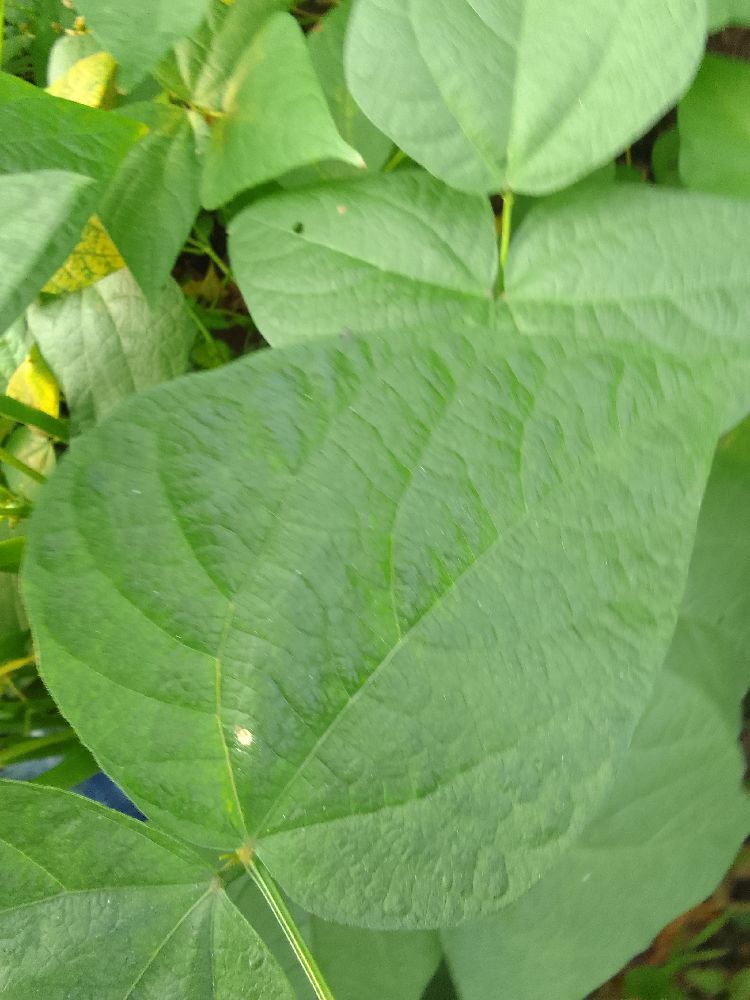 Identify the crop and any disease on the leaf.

common bean, healthy
